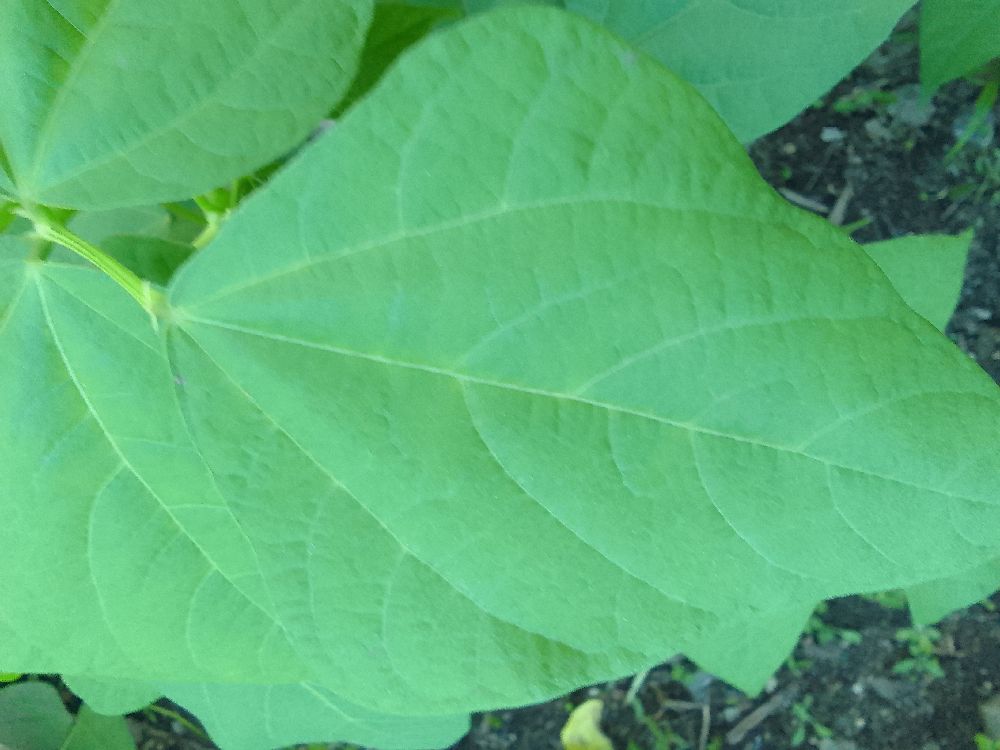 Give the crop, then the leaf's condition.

common bean, healthy
